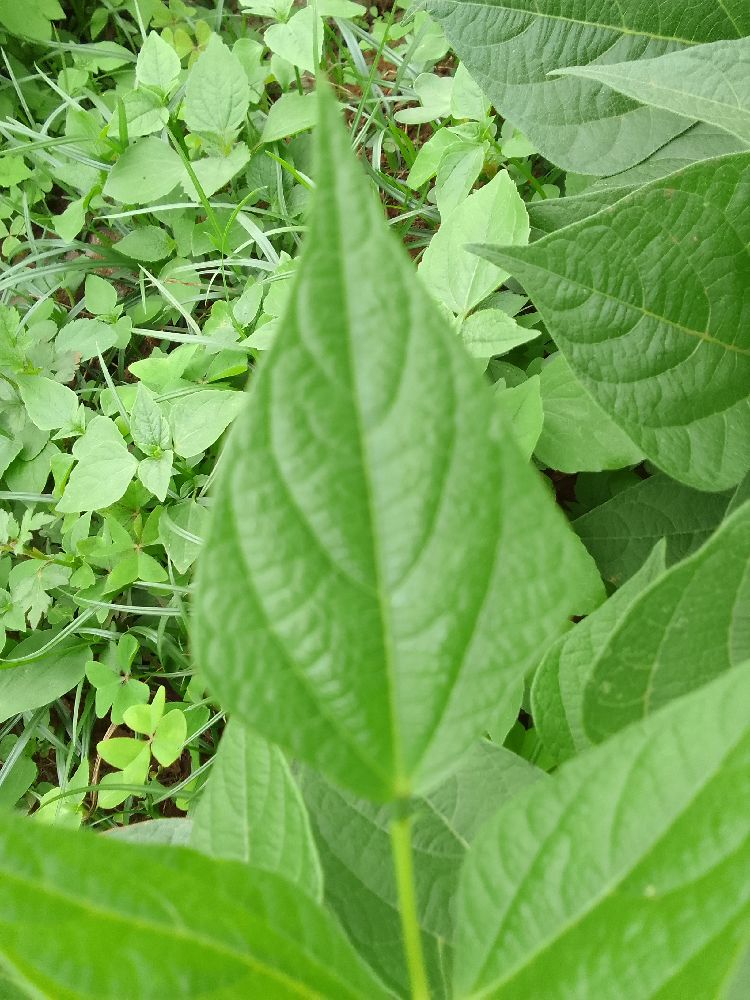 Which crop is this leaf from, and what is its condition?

common bean, healthy
